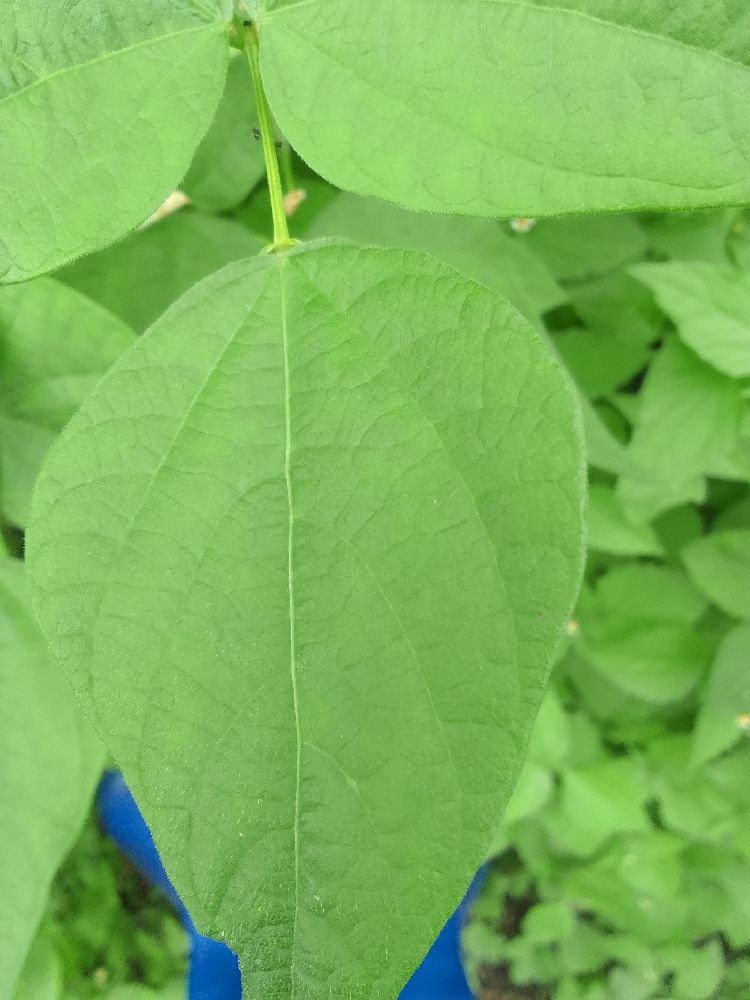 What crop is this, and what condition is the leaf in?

common bean, healthy
